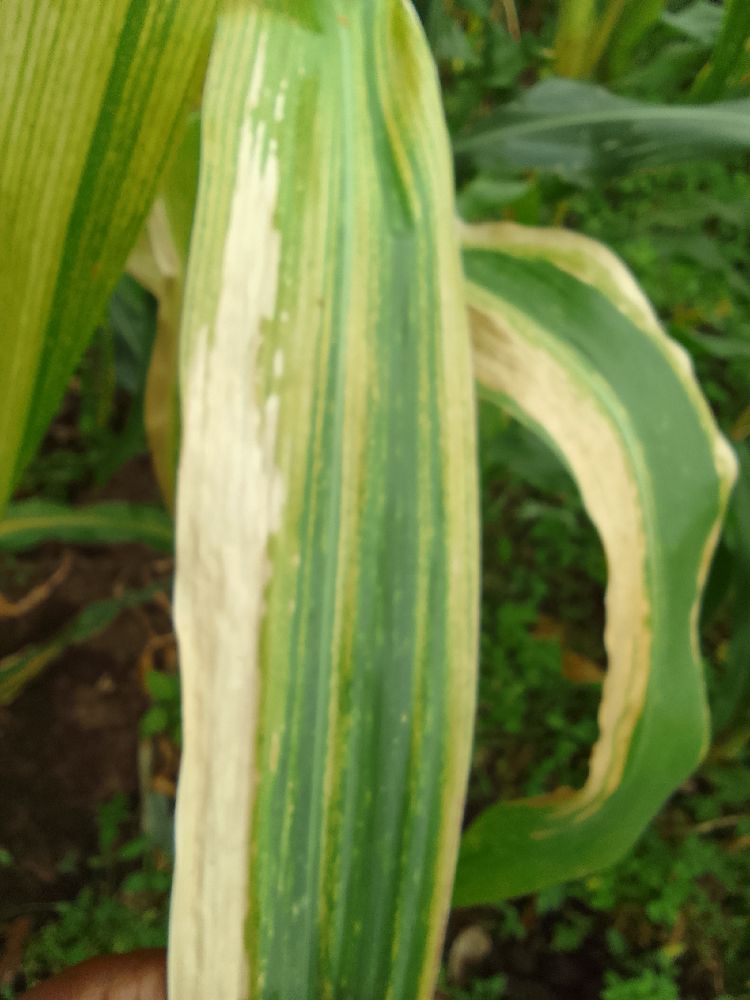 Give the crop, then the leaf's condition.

maize, maize lethal necrosis
